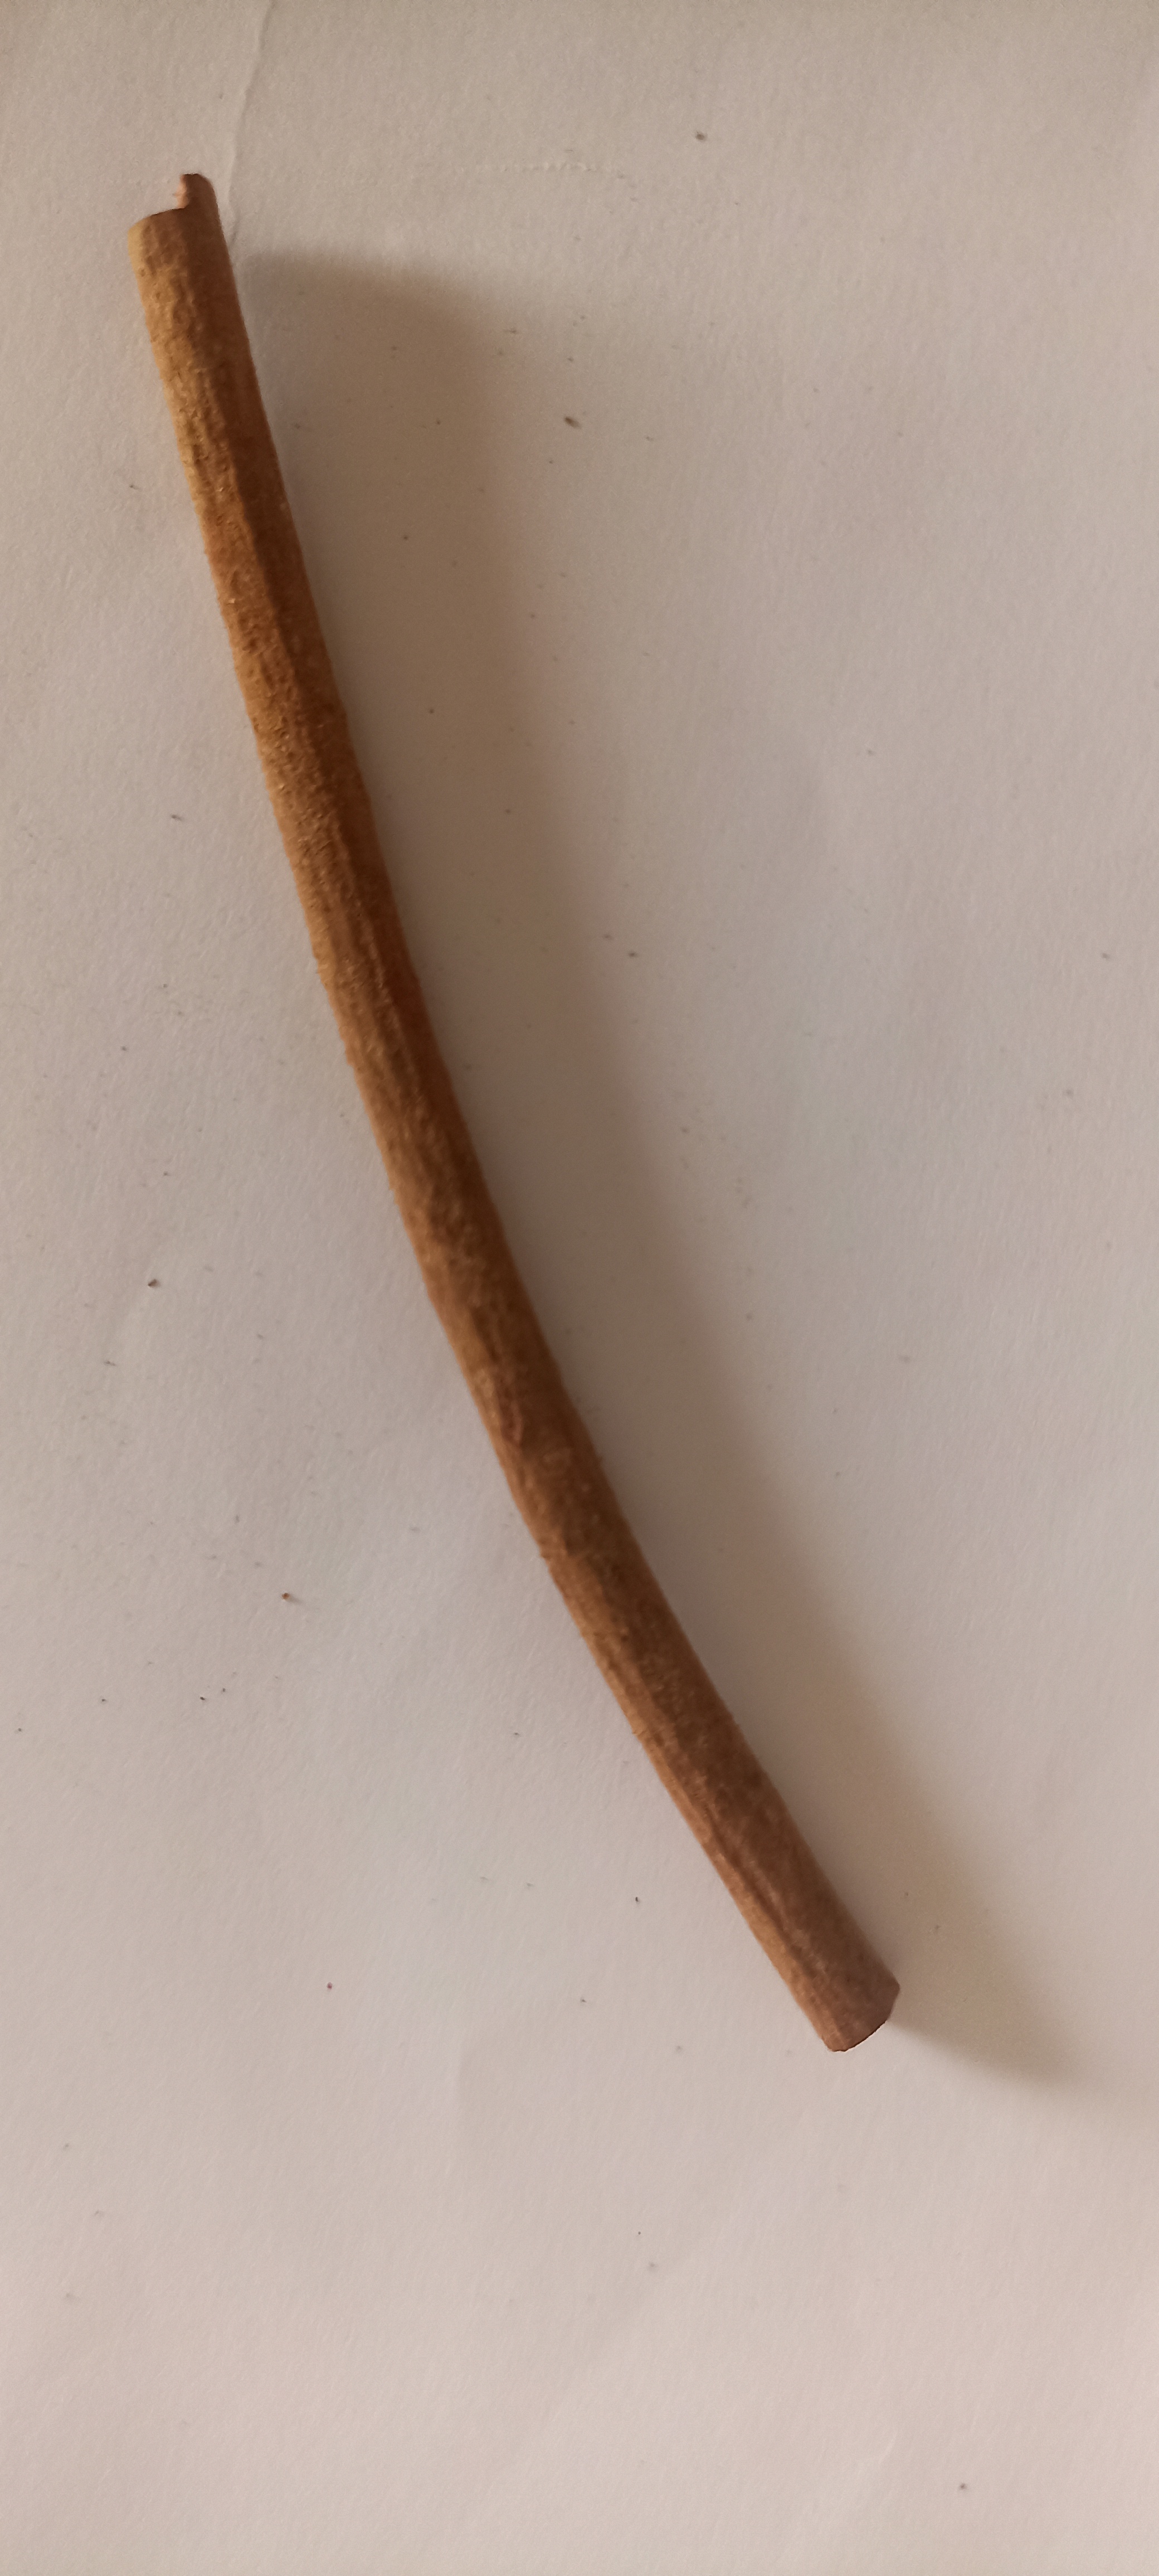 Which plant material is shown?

manjistha
